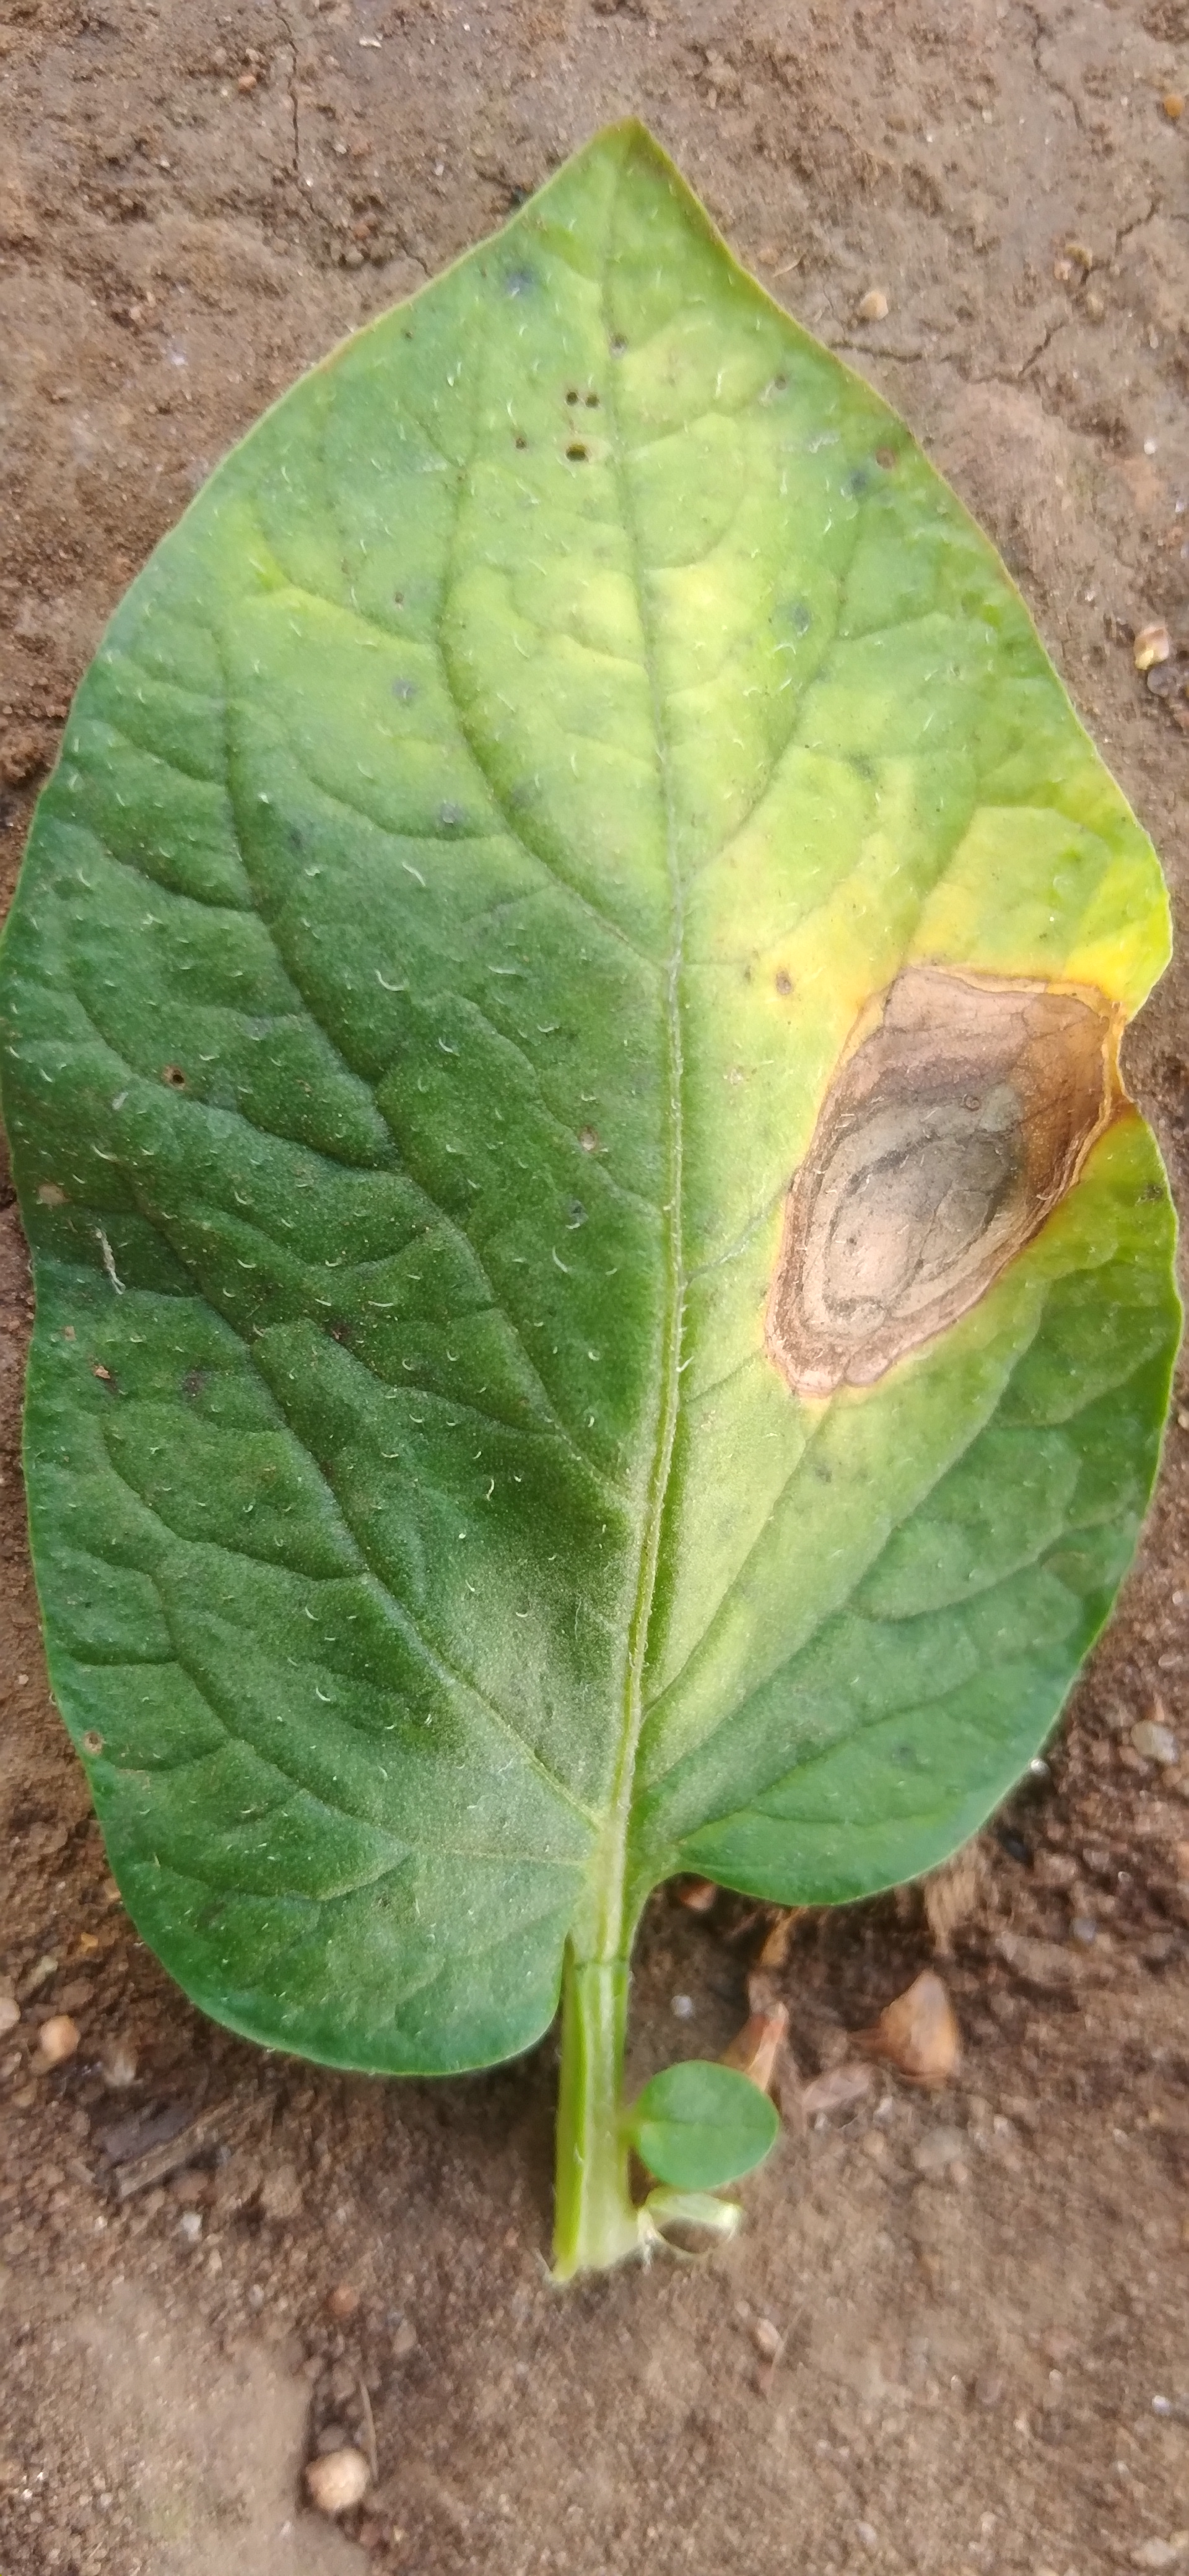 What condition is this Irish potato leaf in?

early blight
